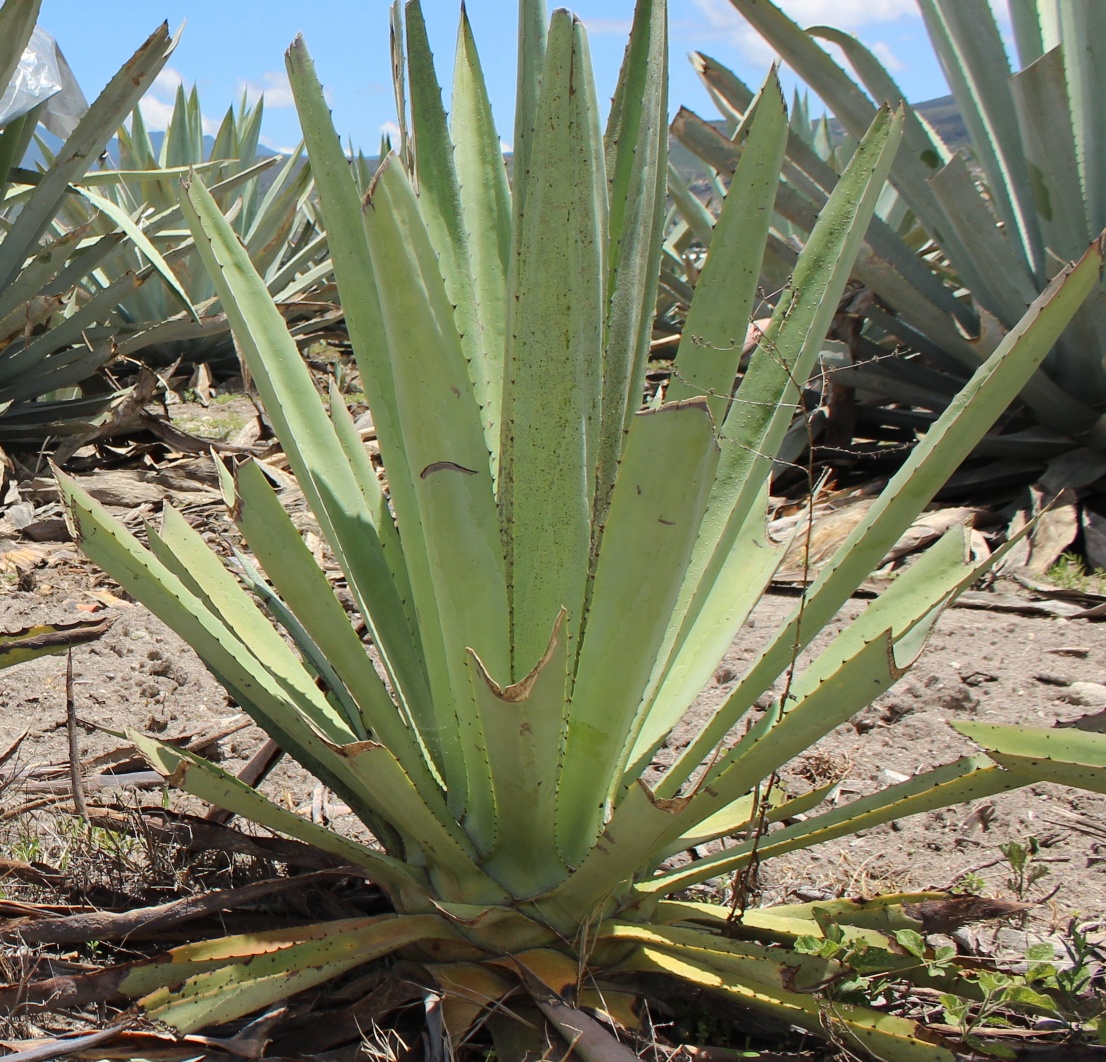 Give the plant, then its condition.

agave, yellow
